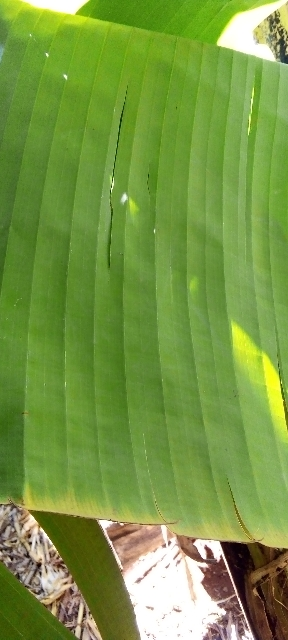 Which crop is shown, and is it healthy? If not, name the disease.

banana, healthy
